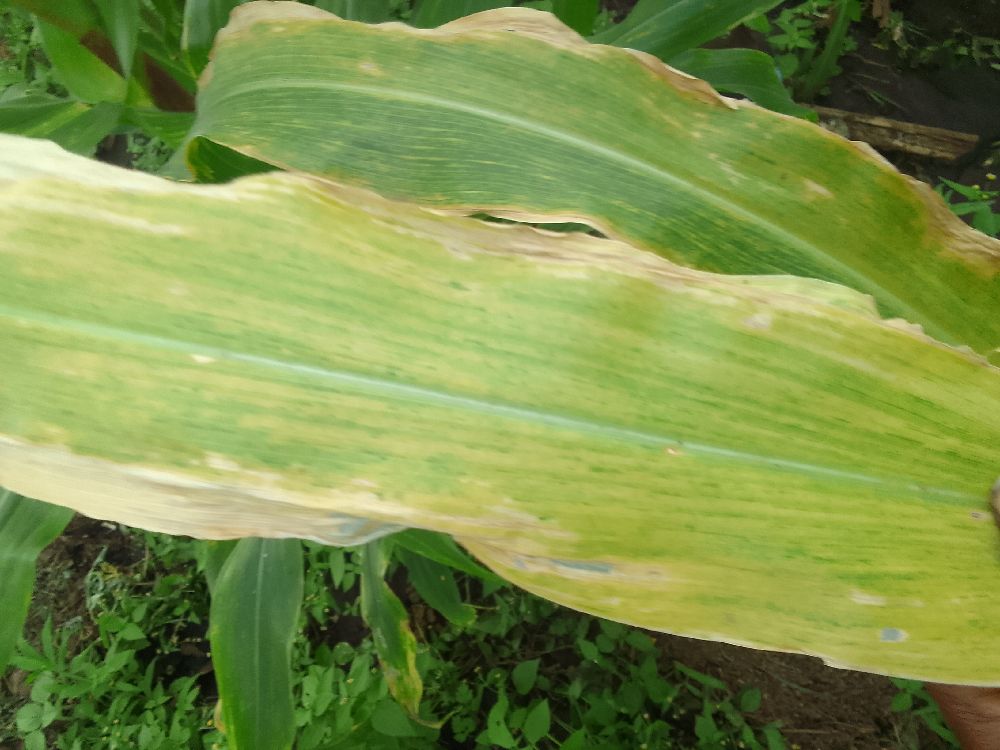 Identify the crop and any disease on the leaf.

maize, maize lethal necrosis
